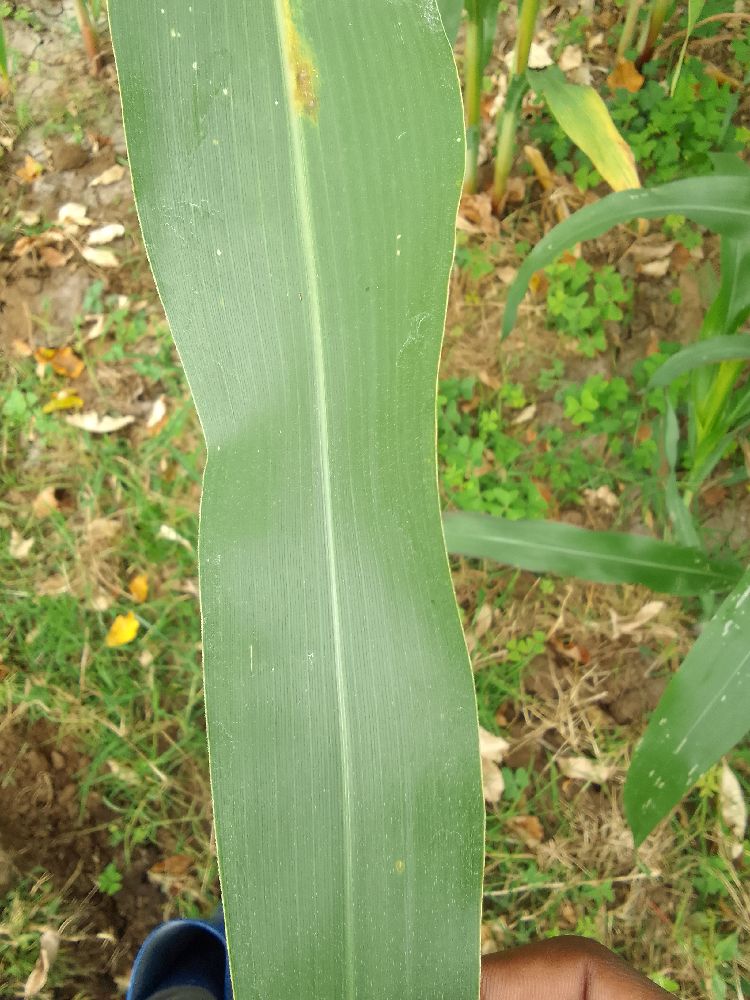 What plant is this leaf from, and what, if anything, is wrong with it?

maize, healthy
